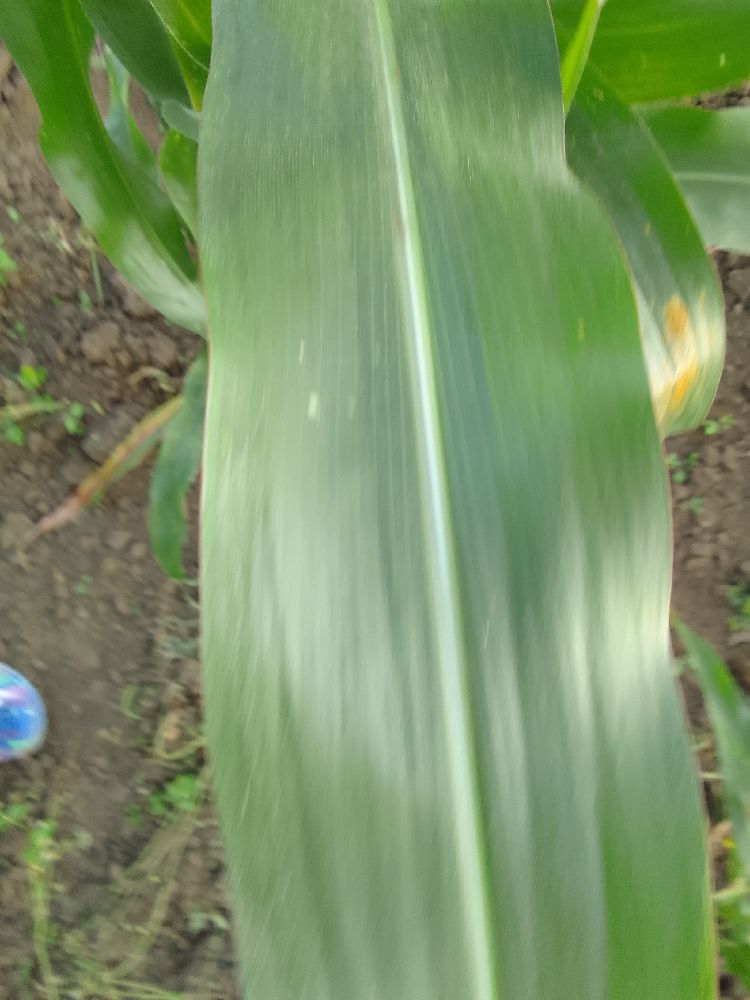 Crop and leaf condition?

maize, healthy
